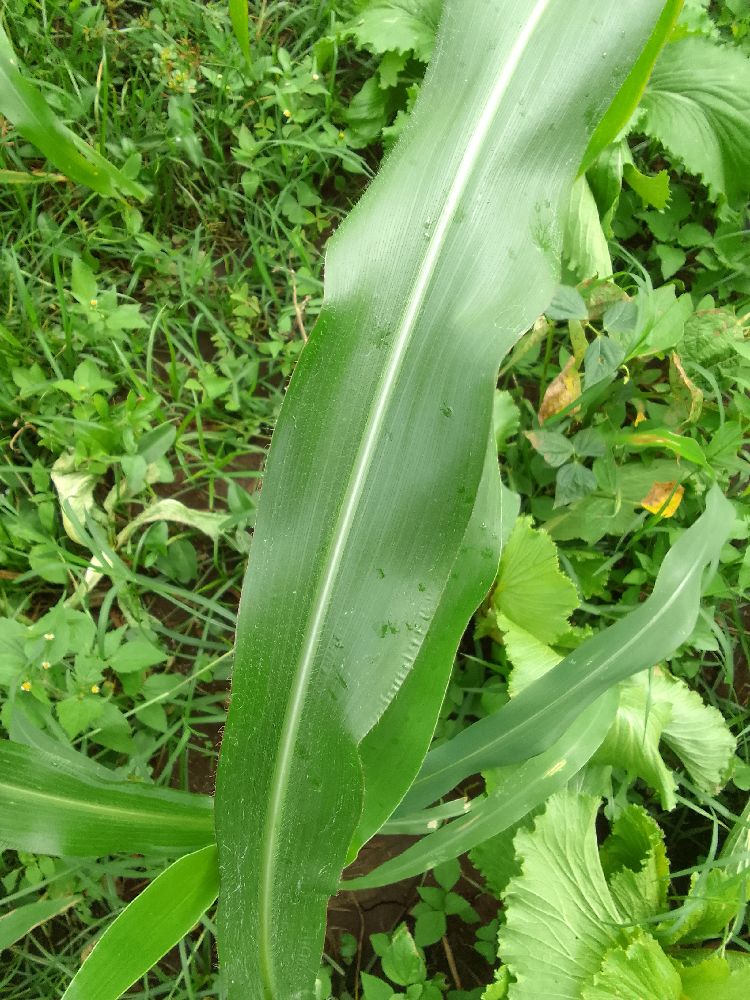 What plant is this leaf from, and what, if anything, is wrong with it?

maize, healthy
